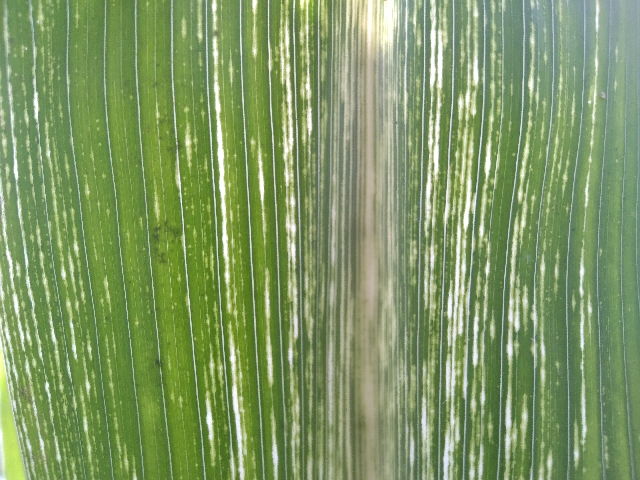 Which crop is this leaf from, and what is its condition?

maize, maize streak virus
